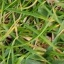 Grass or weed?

grass
